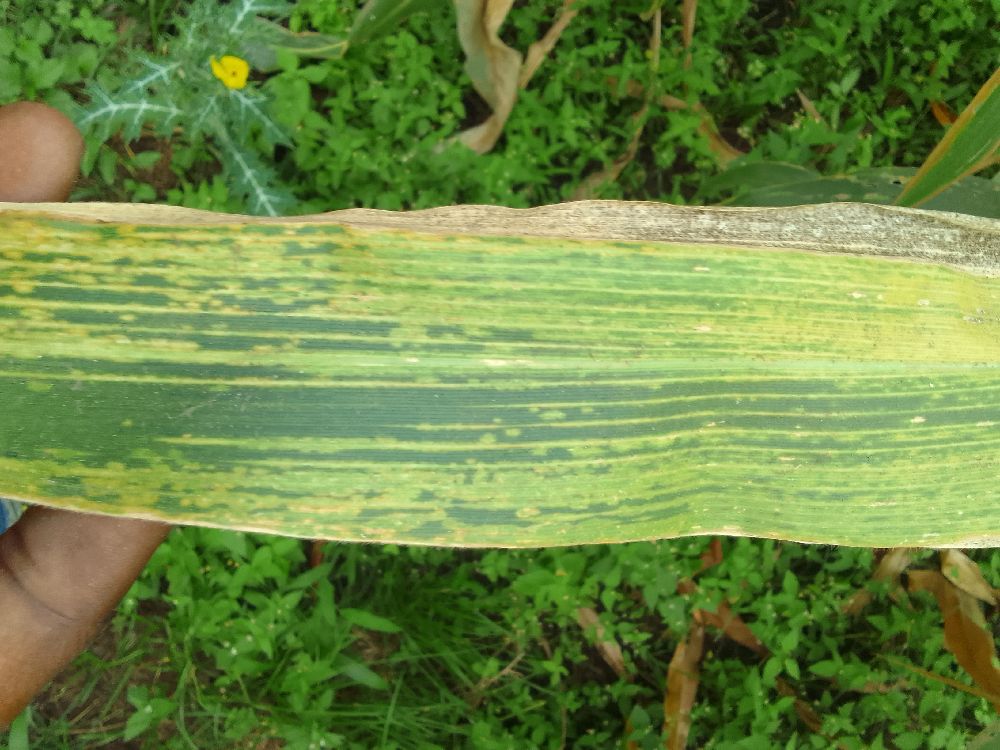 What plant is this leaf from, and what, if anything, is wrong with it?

maize, maize lethal necrosis
